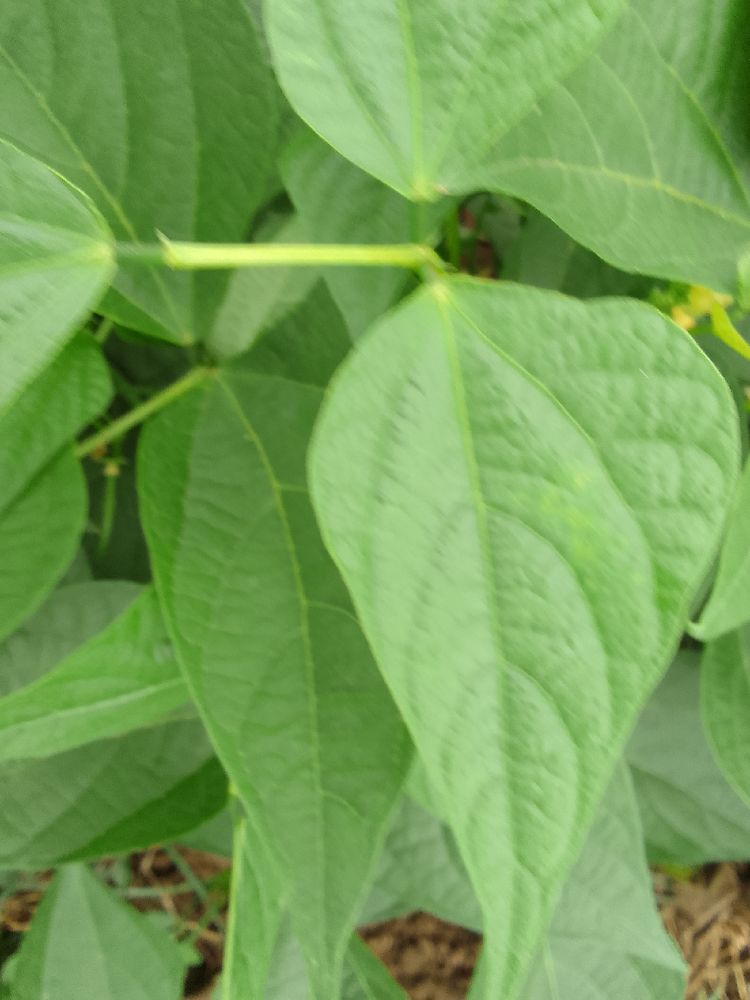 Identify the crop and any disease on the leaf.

common bean, healthy
